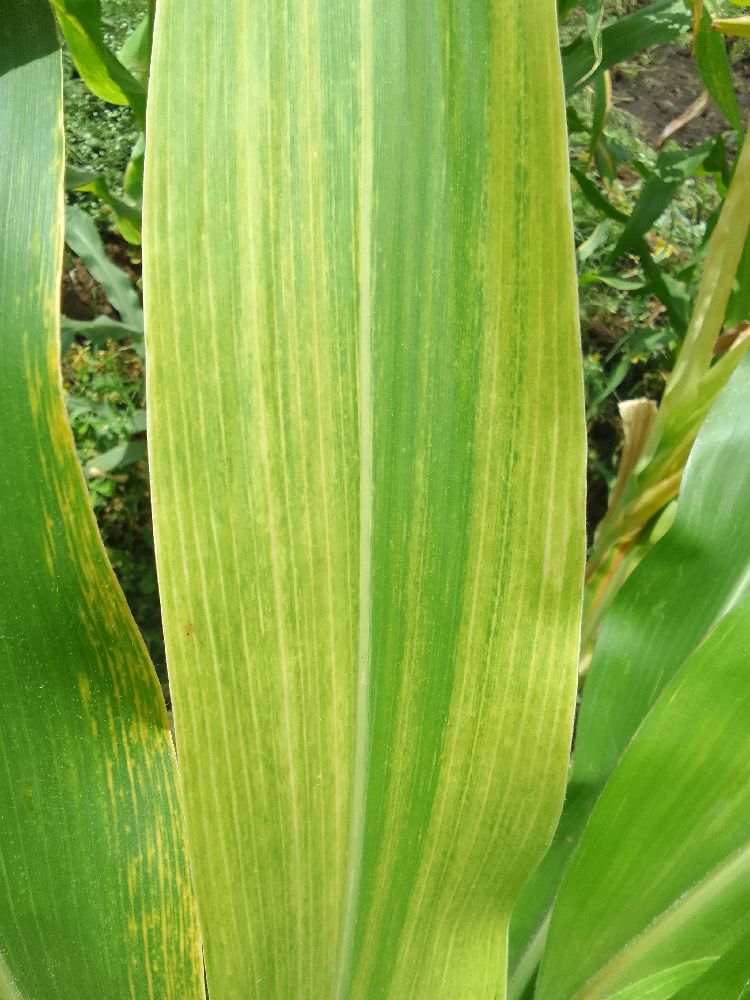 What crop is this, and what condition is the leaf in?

maize, maize lethal necrosis
